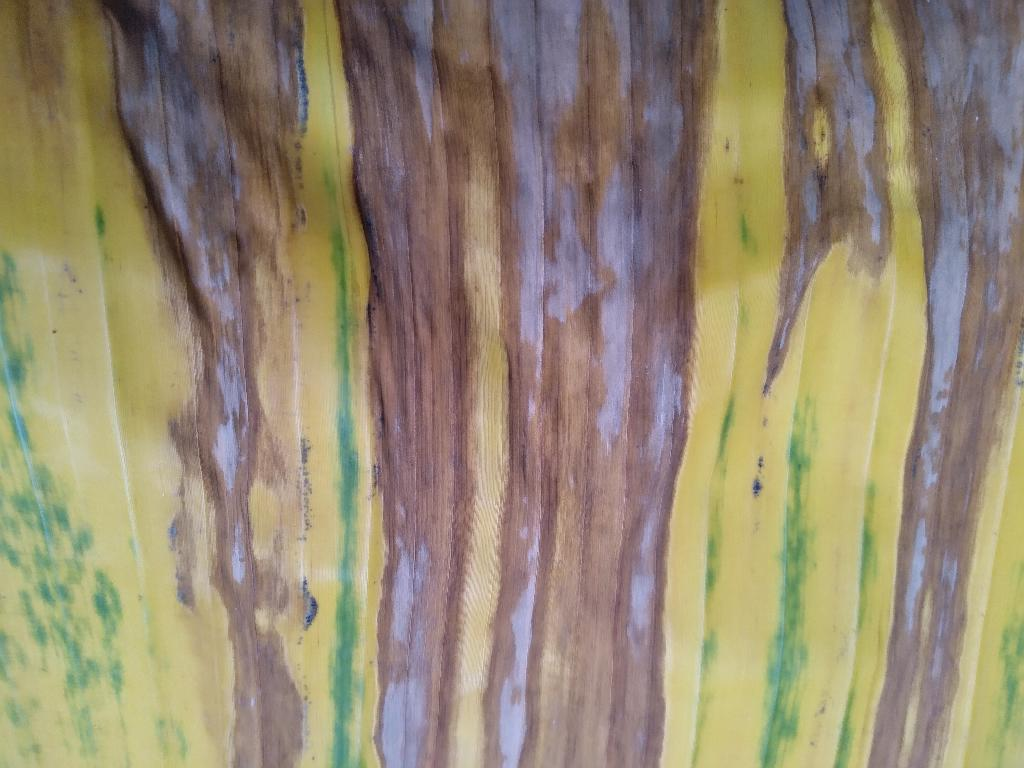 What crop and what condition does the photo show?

banana, fusarium wilt race 1
